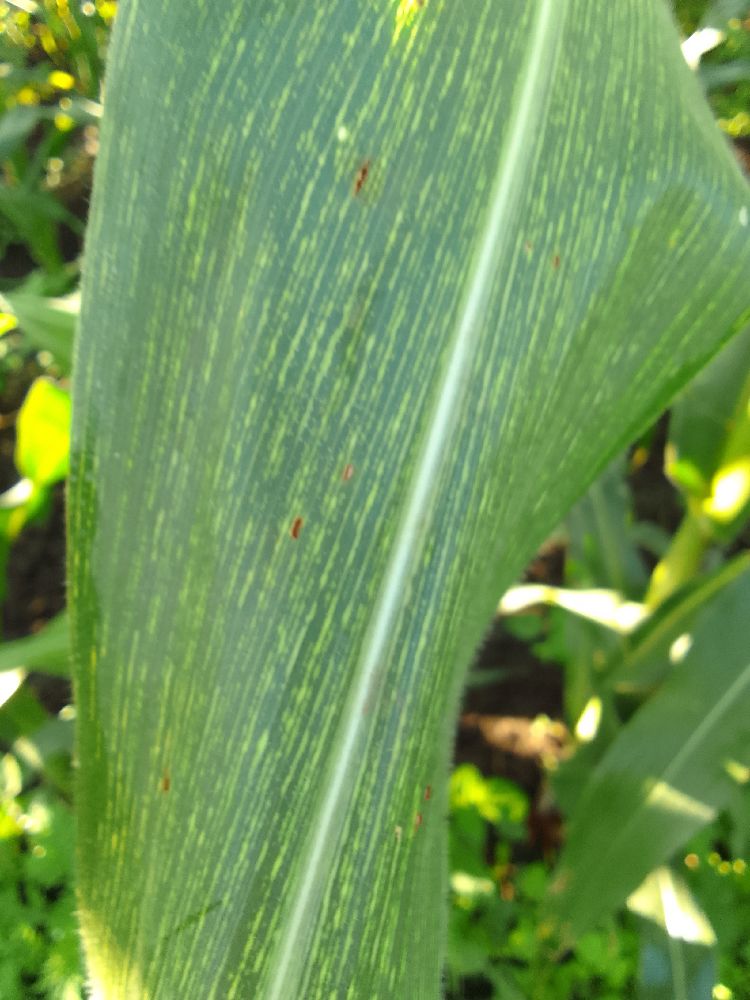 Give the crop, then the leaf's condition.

maize, maize streak virus
